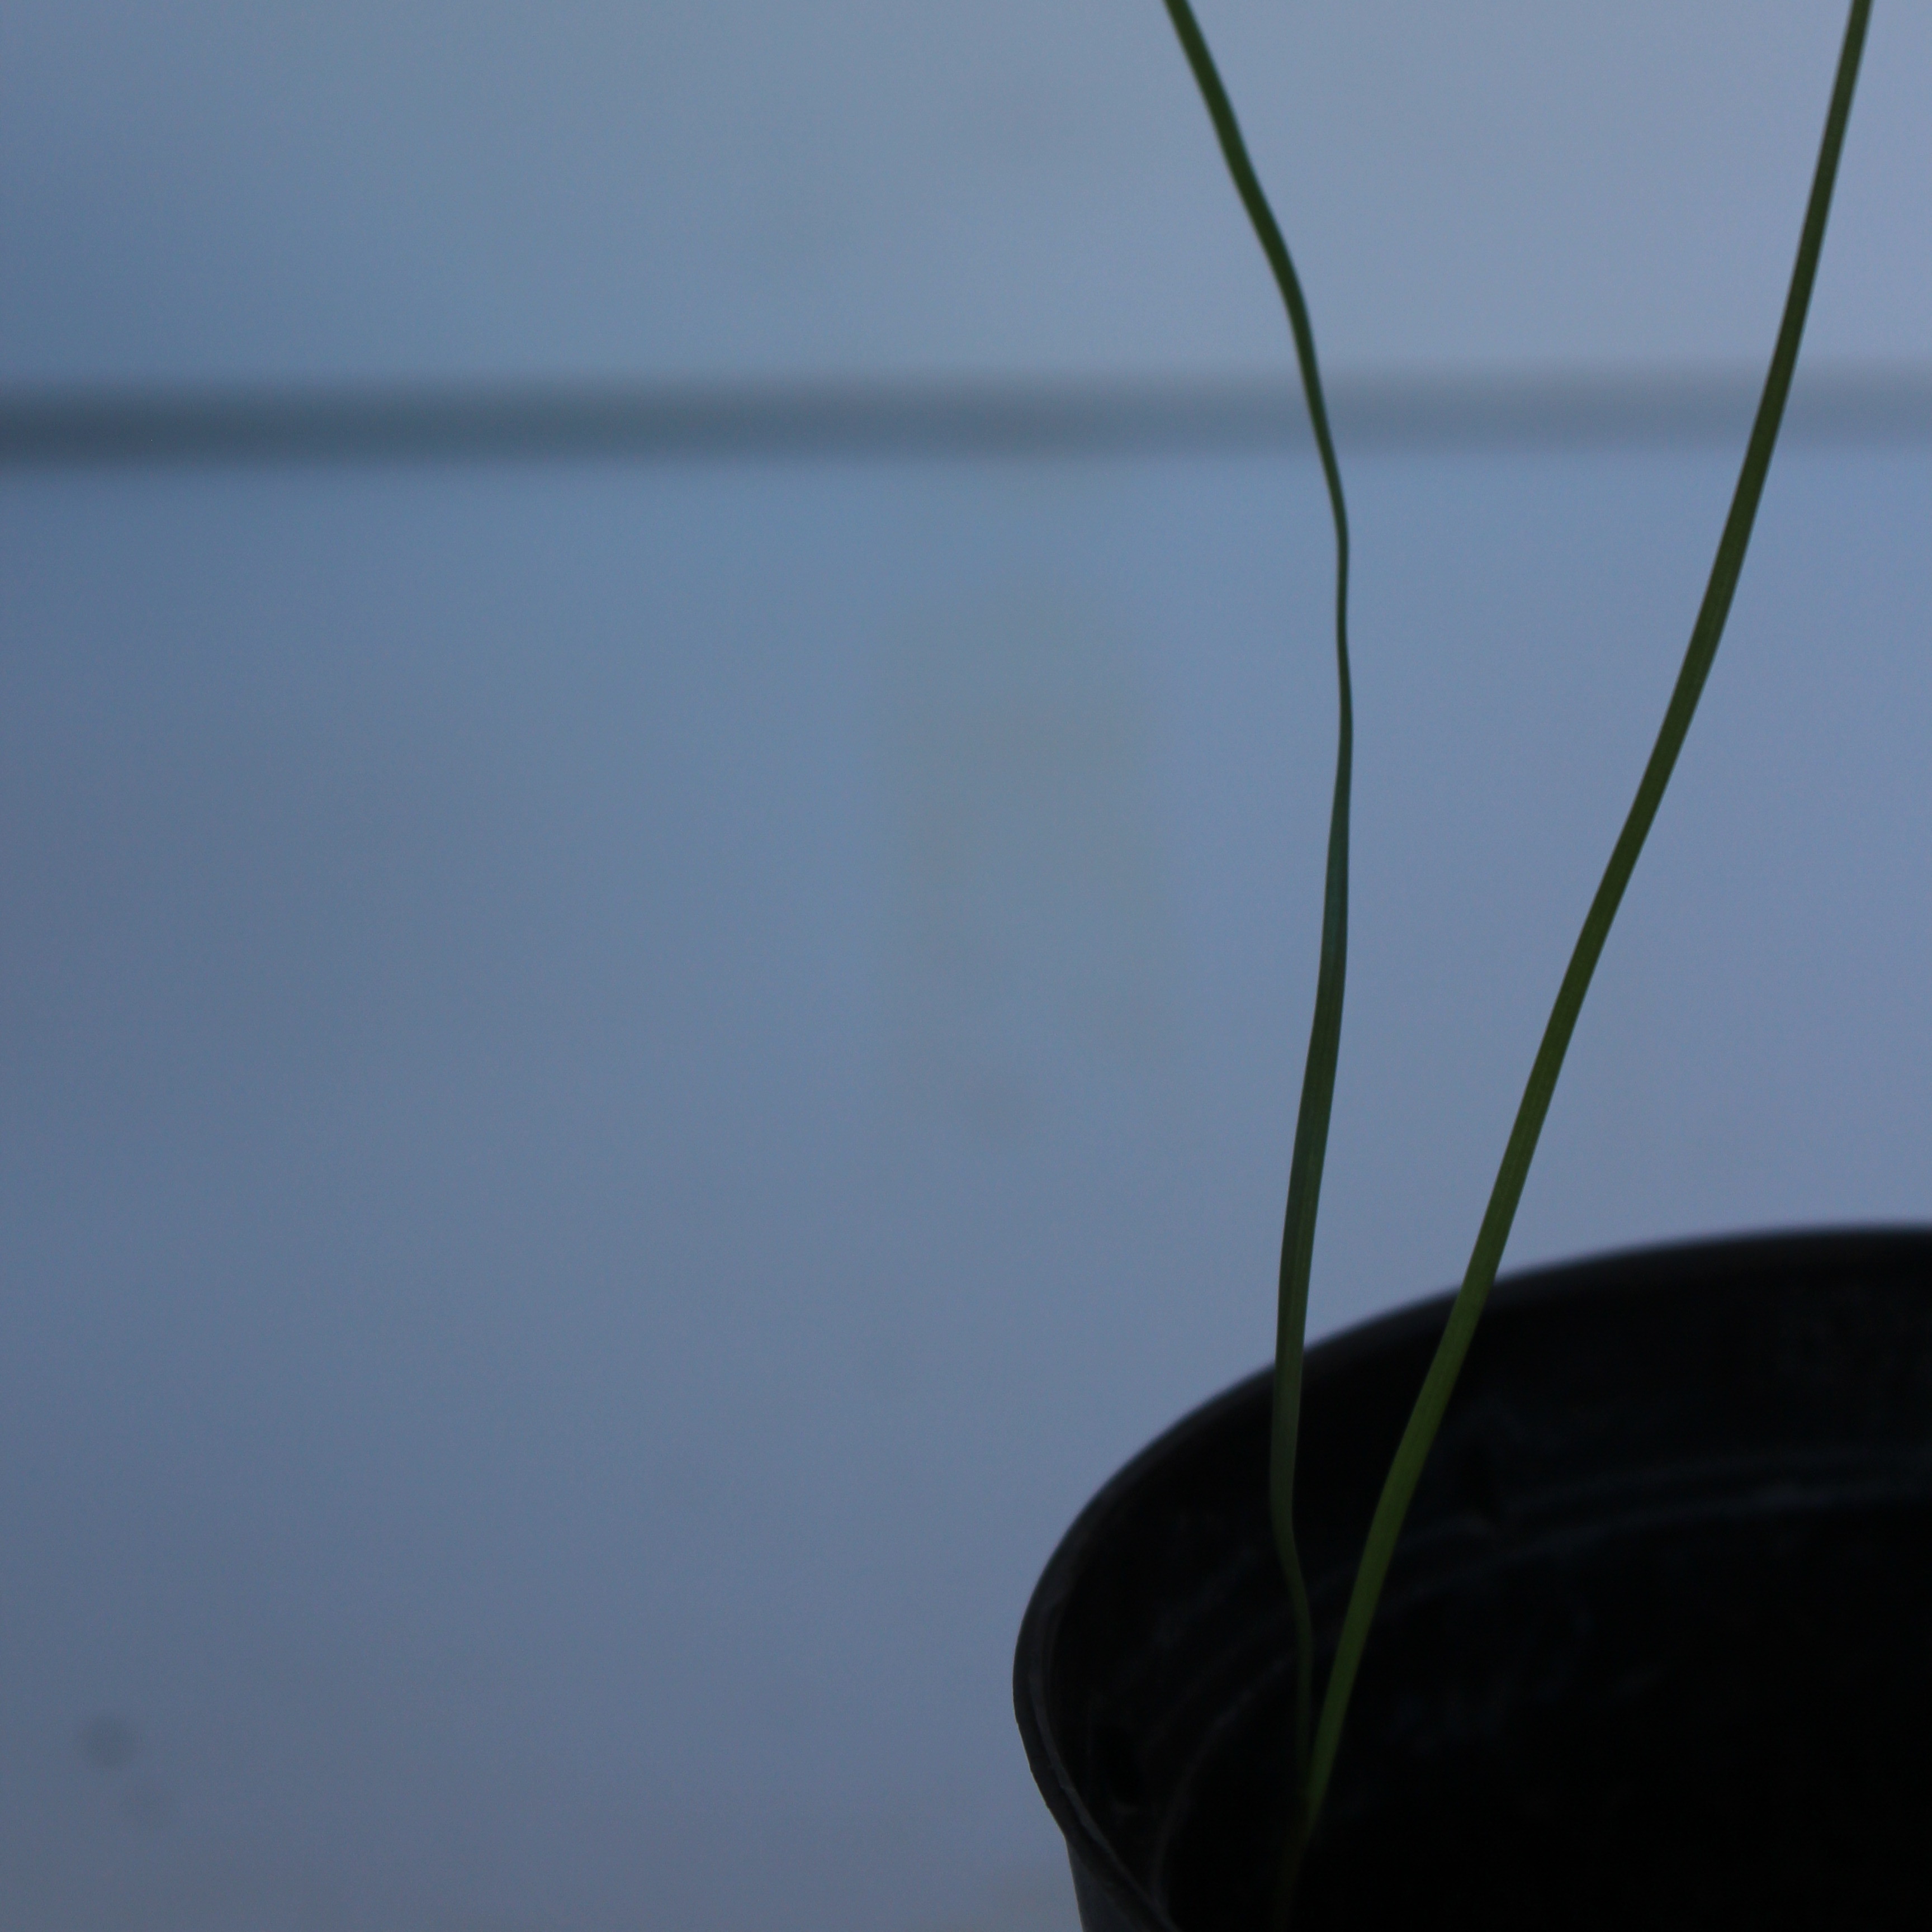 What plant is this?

Lolium multiflorum
